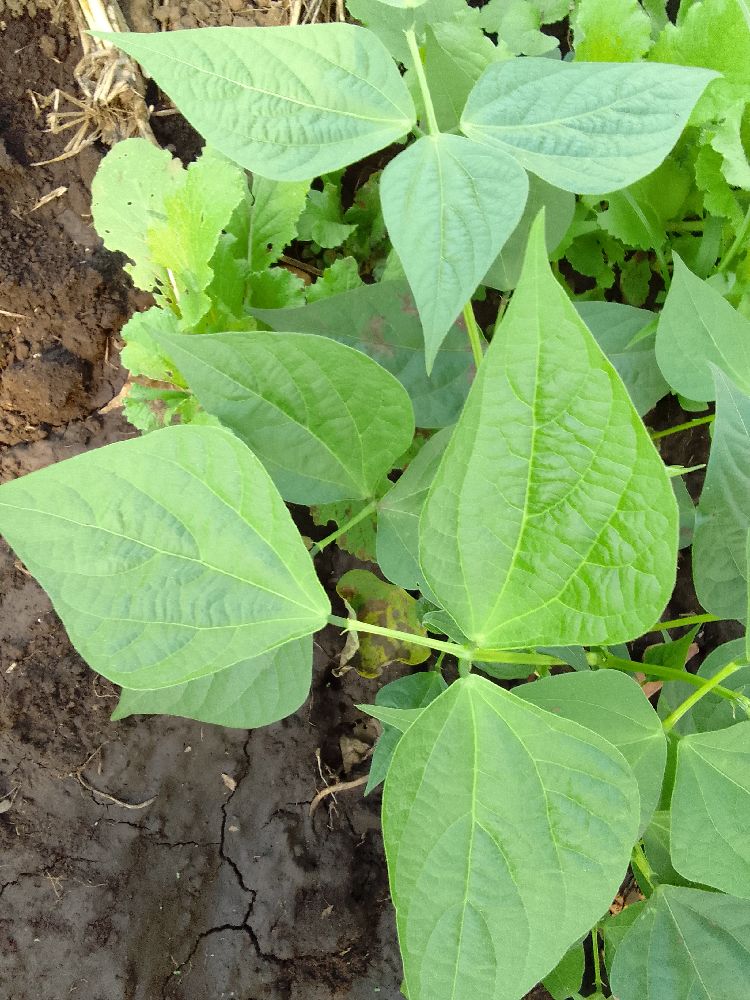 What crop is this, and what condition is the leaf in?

common bean, healthy
